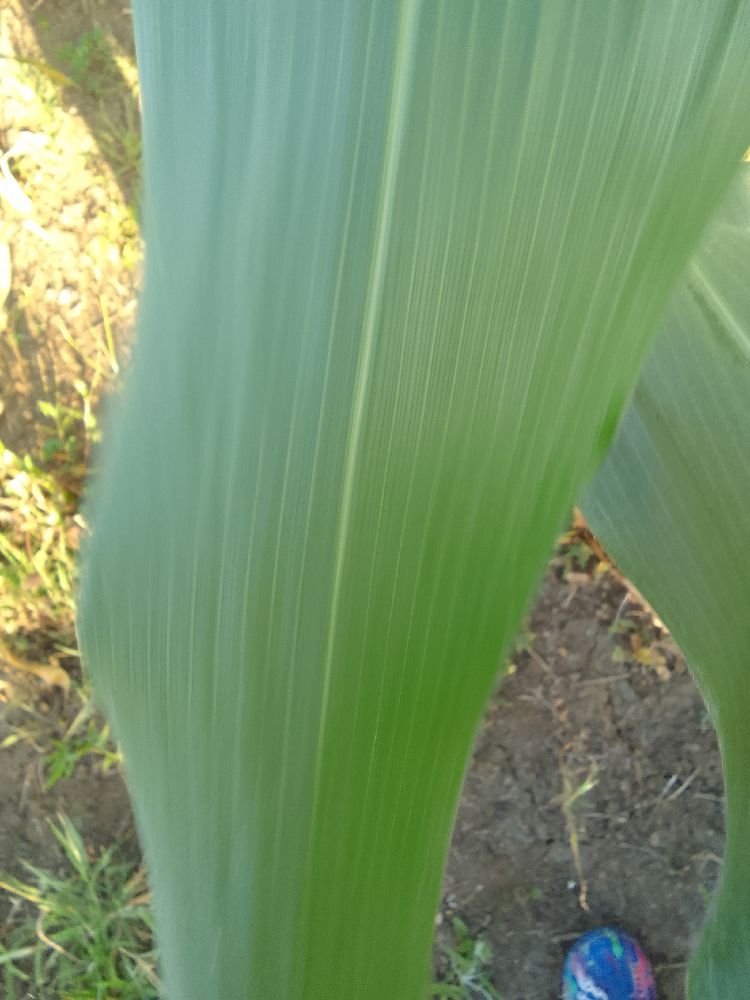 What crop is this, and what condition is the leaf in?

maize, healthy
